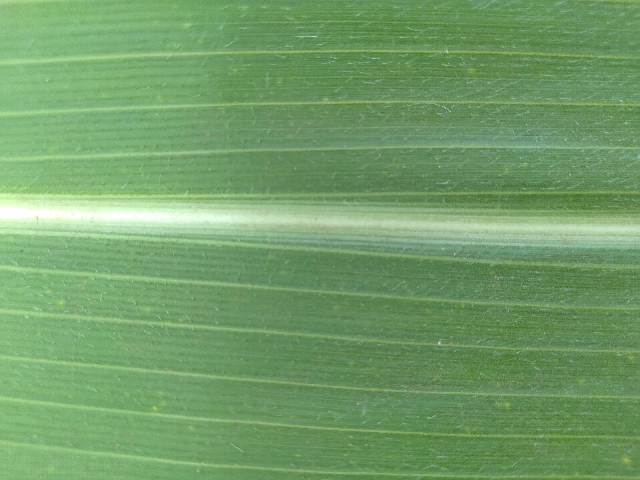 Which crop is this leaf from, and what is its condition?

maize, healthy
